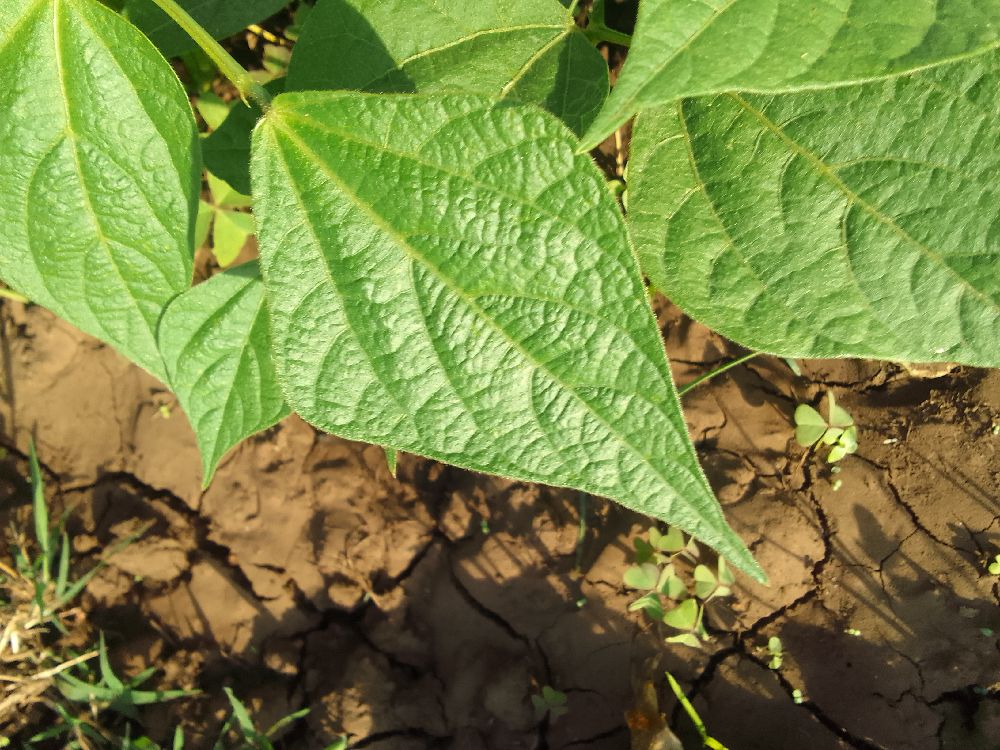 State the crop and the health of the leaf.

common bean, healthy
